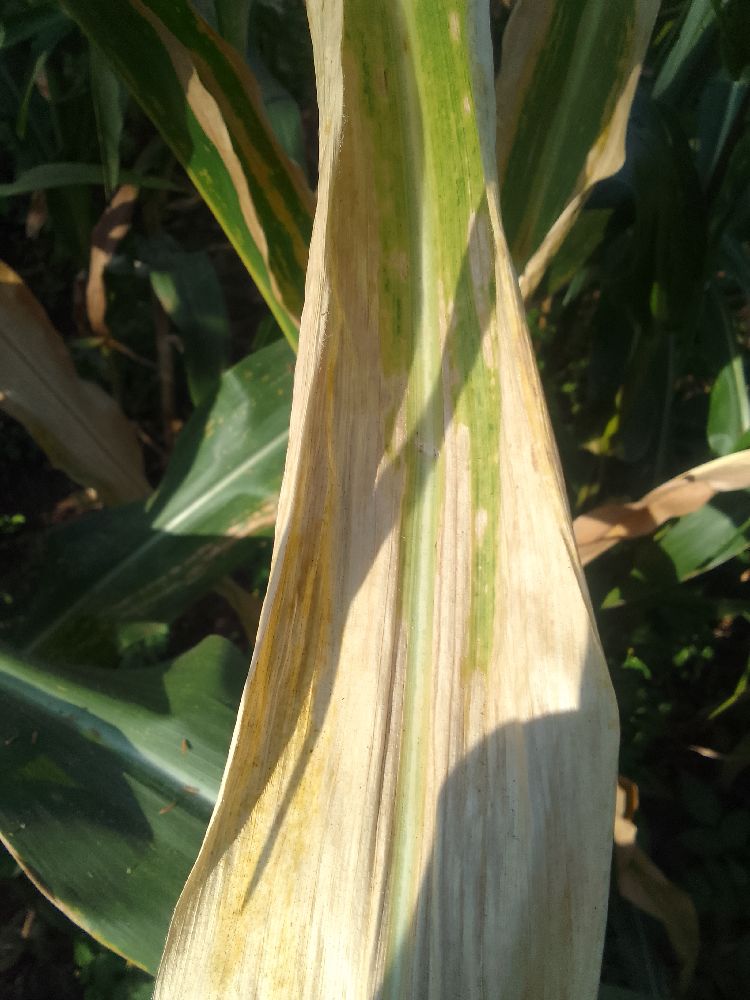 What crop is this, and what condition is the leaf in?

maize, maize lethal necrosis
